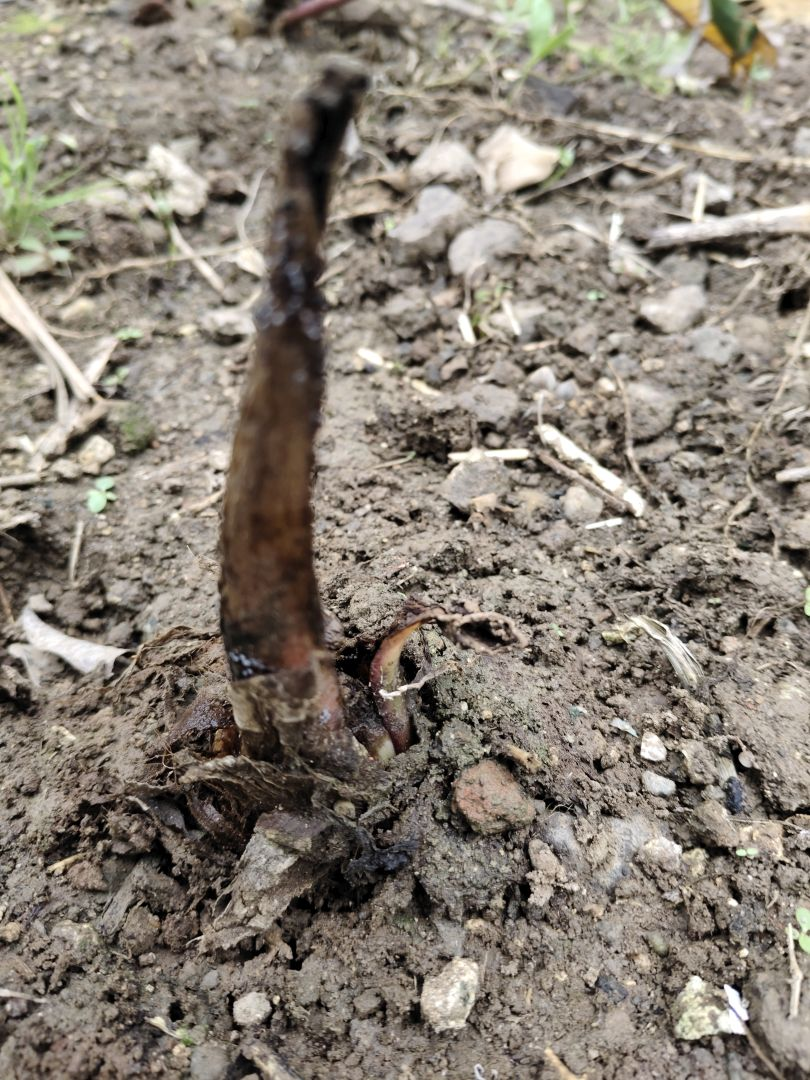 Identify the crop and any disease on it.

taro, root rot
